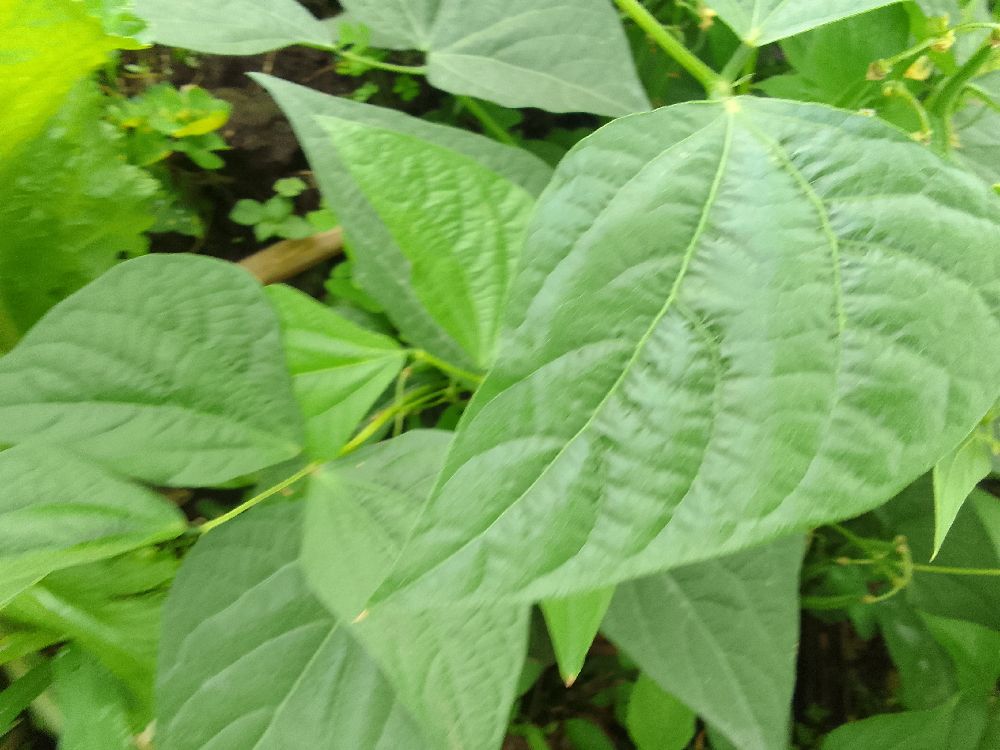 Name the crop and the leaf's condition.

common bean, healthy
